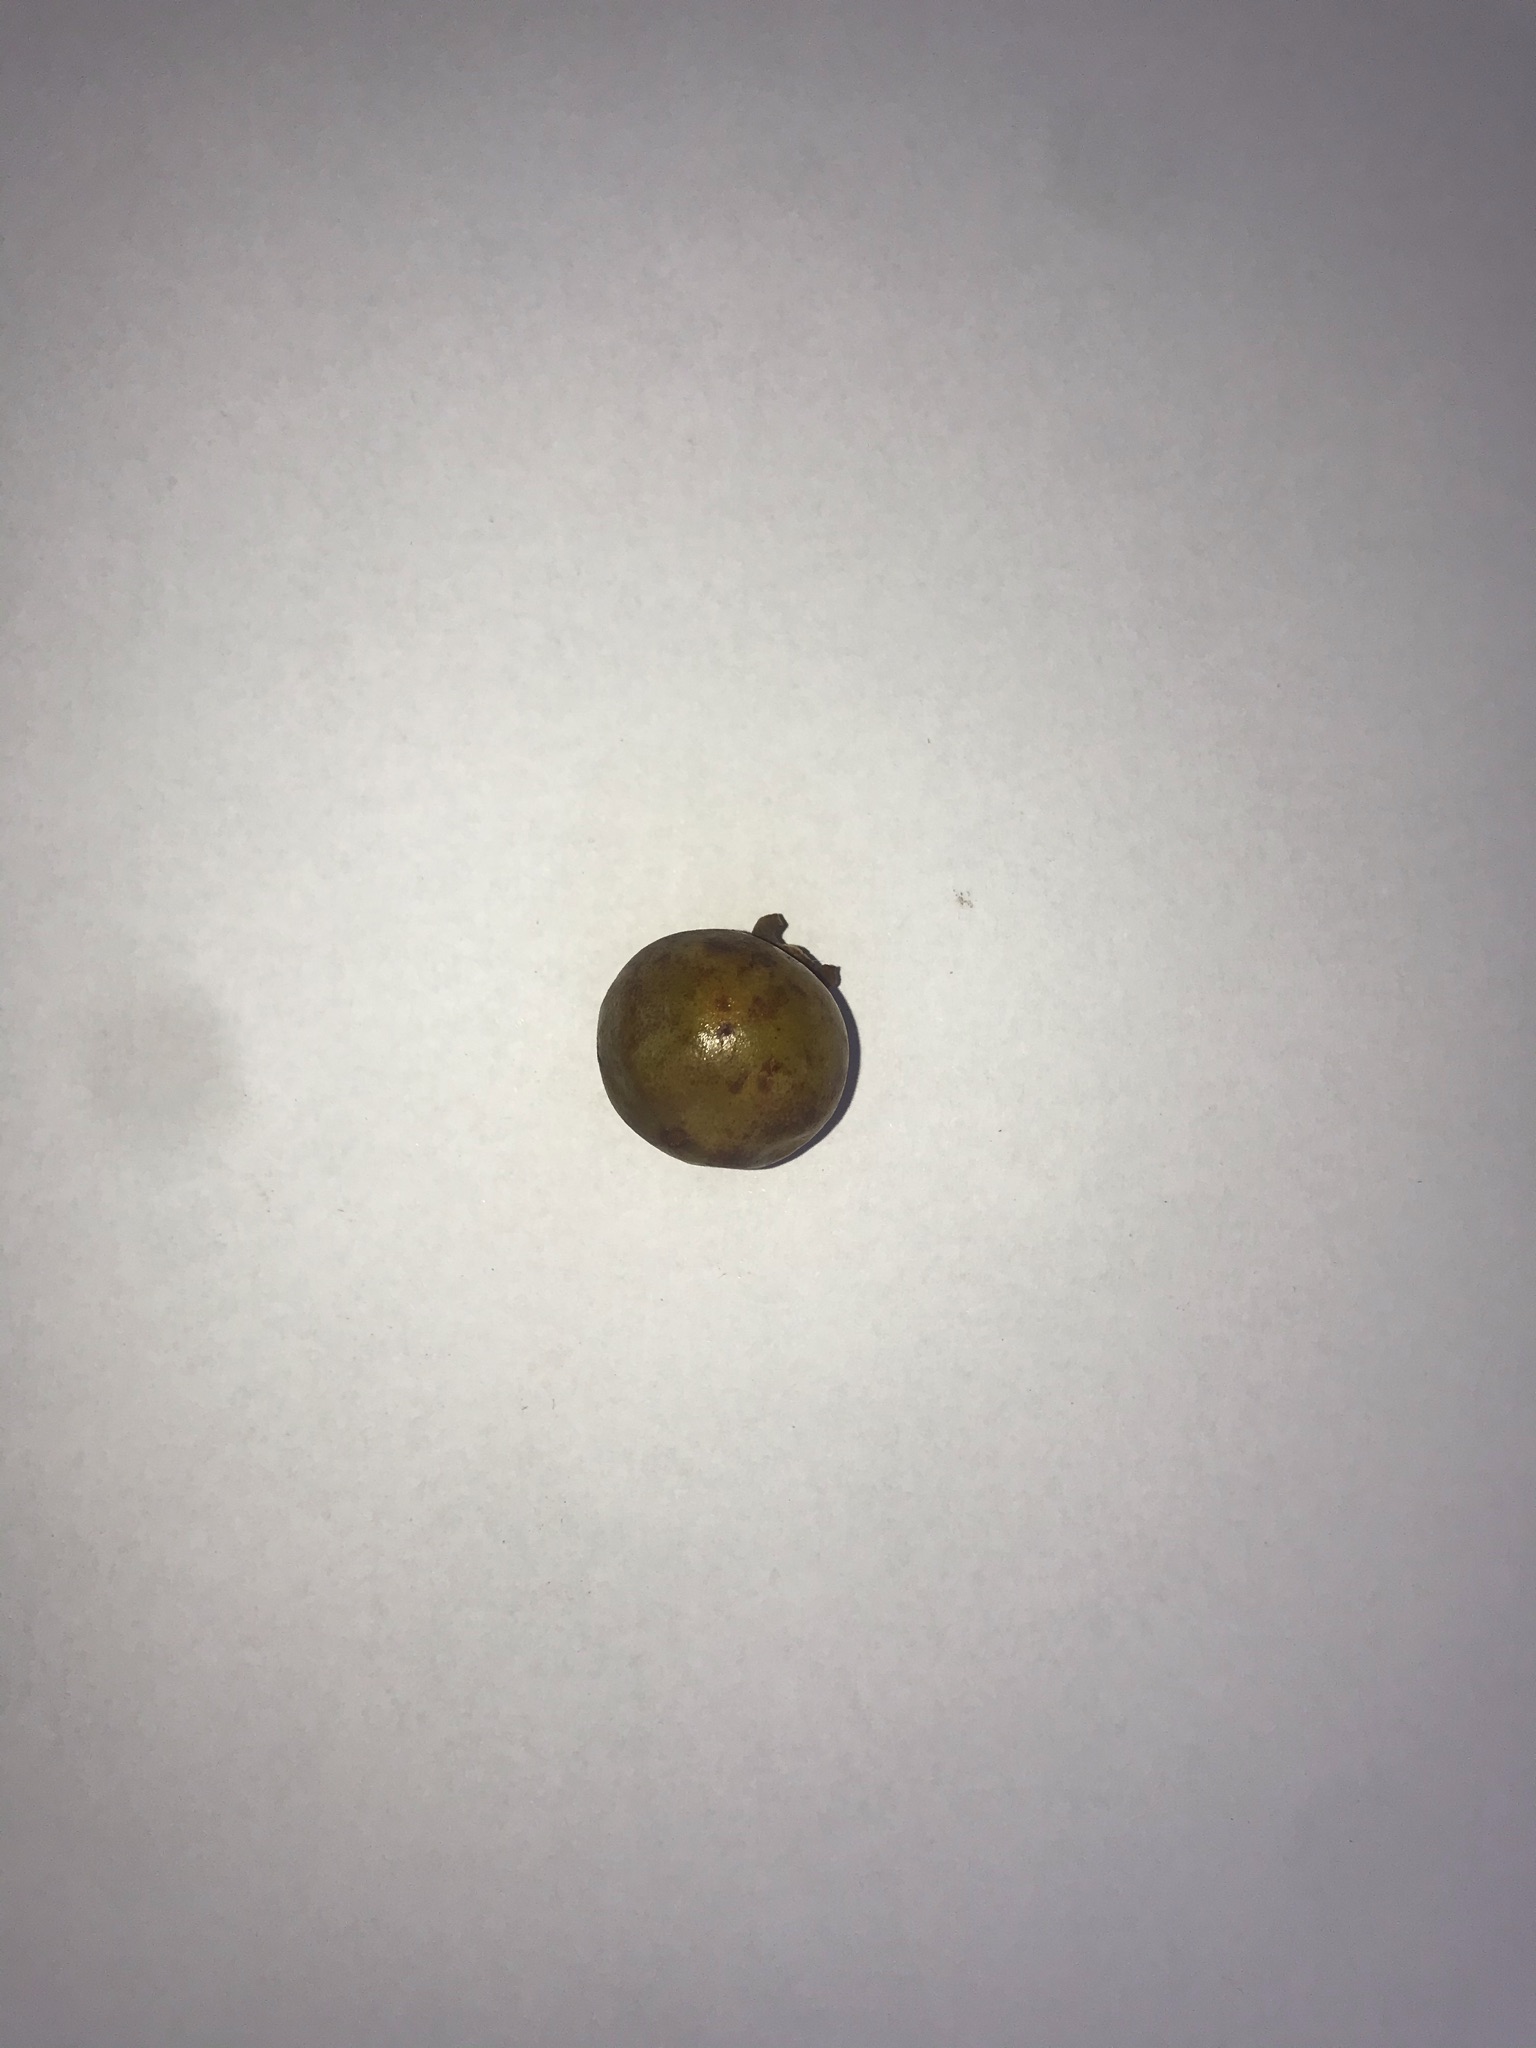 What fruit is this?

gabiroba
